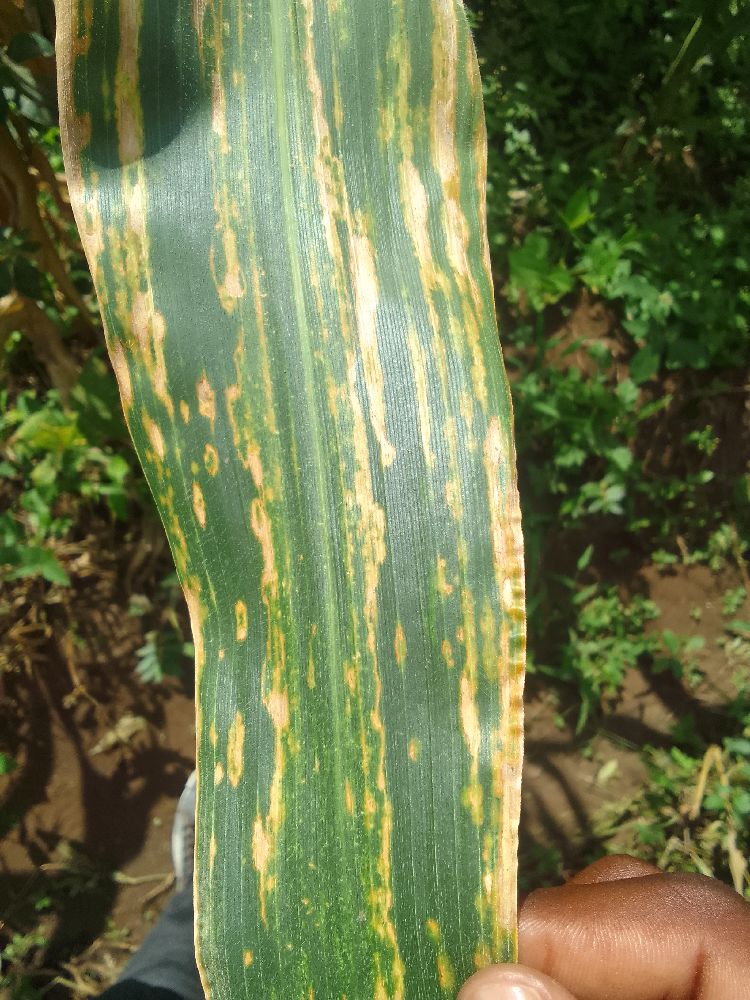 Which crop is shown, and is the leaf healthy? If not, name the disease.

maize, maize lethal necrosis
